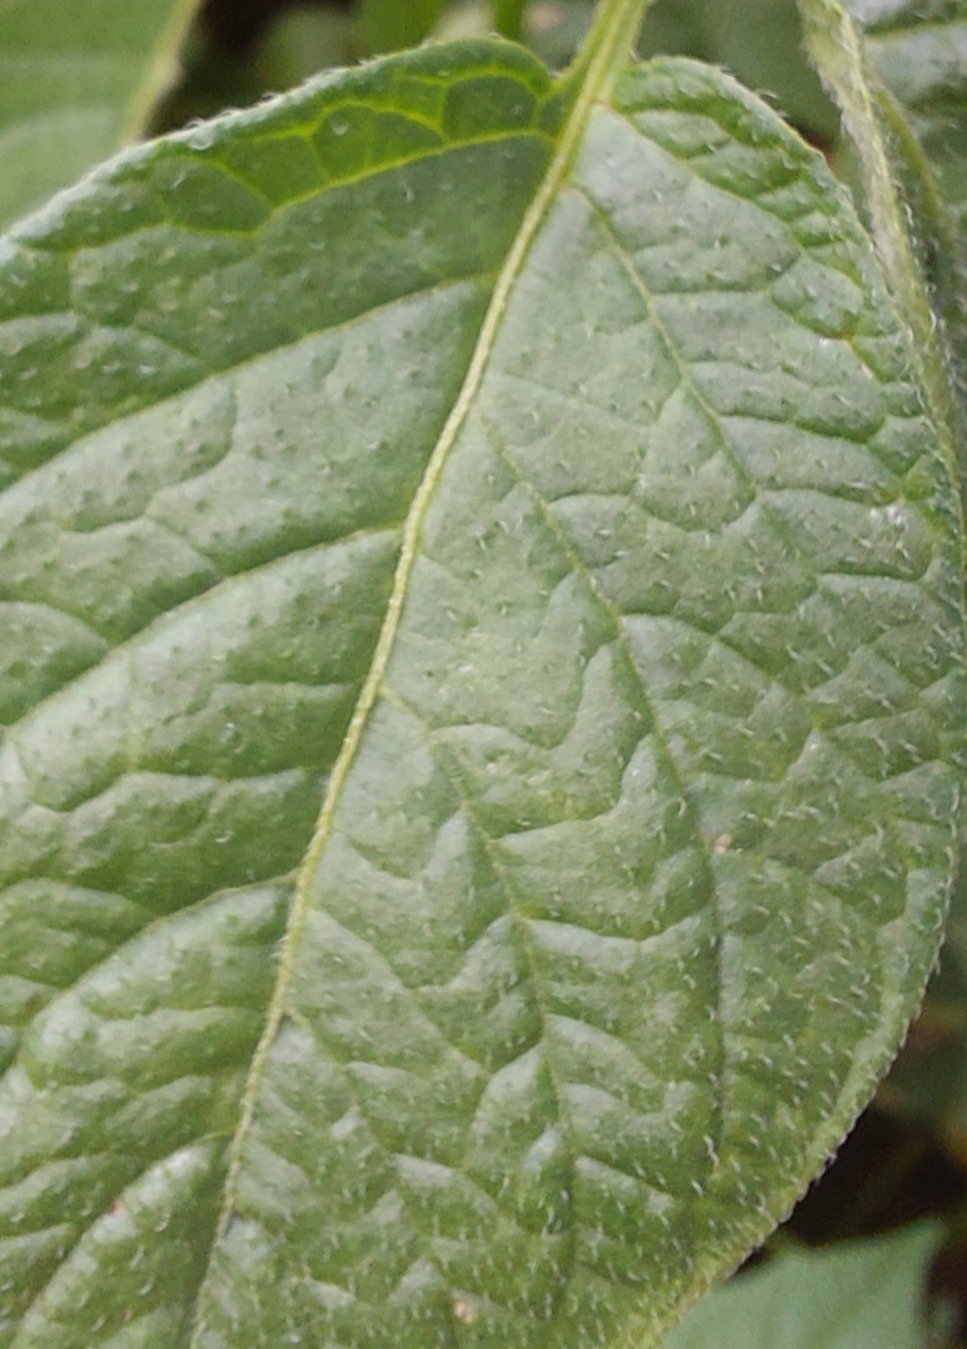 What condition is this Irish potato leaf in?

healthy
